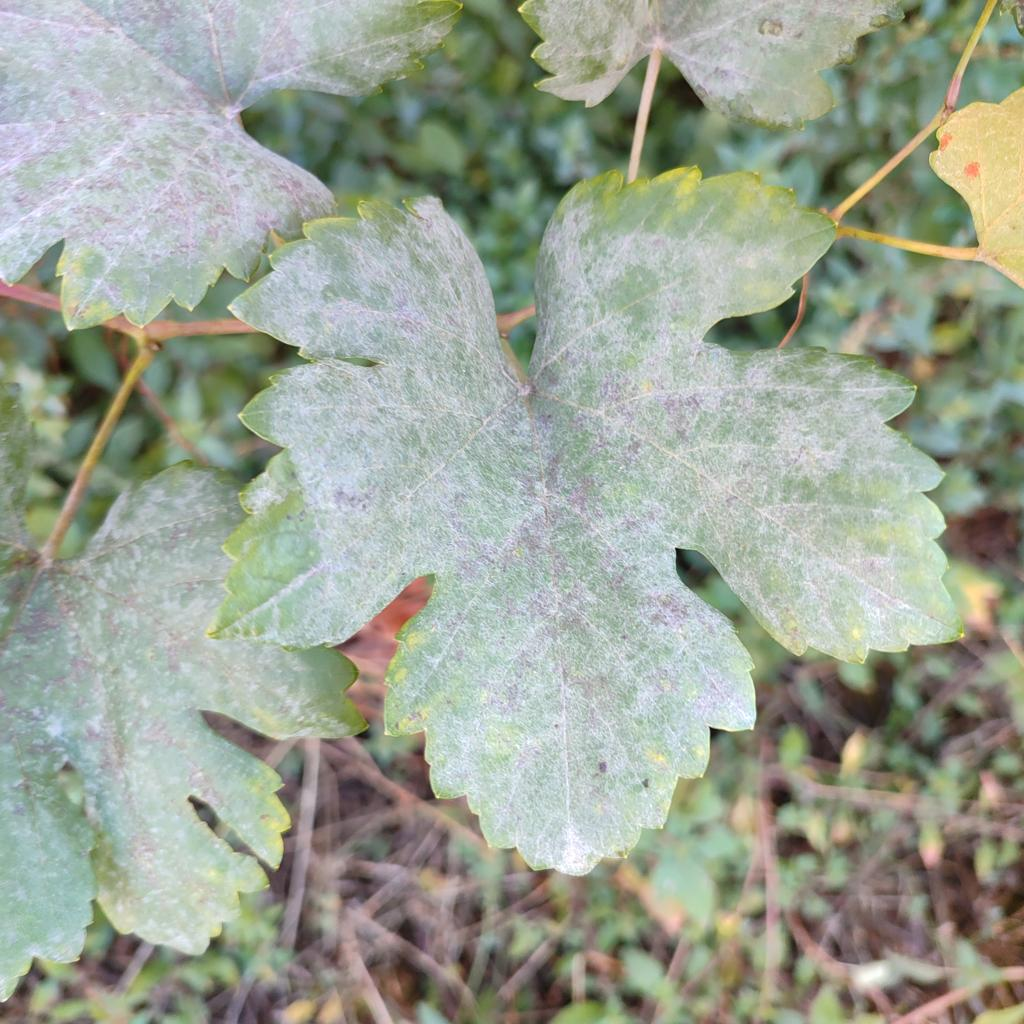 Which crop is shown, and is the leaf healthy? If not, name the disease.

grapevine, powdery mildew
